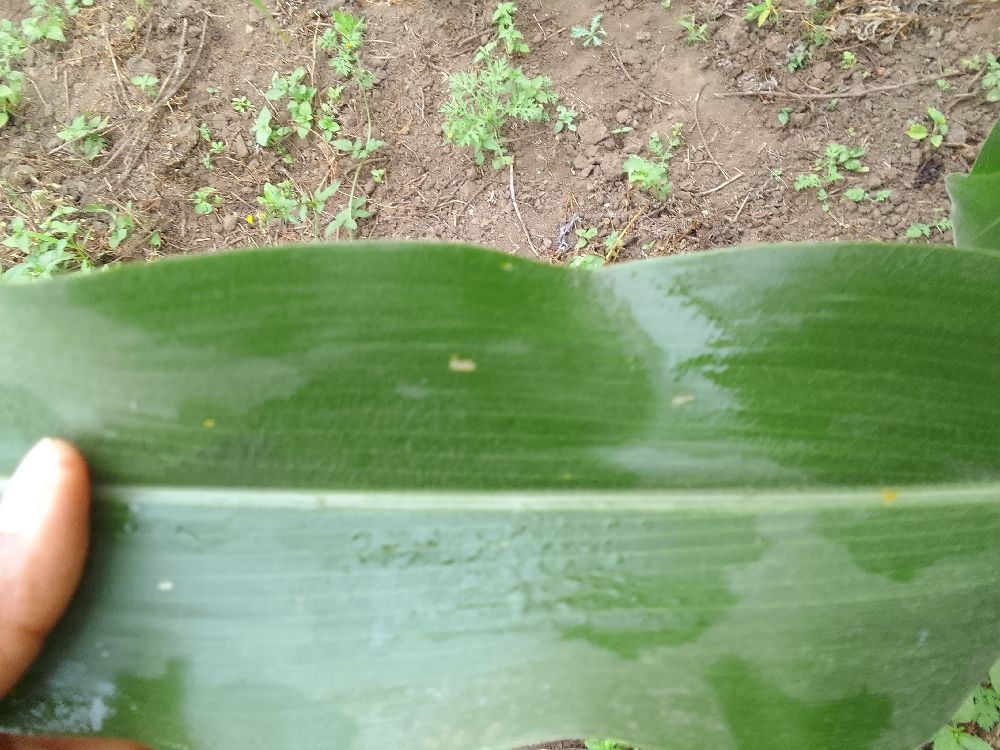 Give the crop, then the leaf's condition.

maize, healthy
